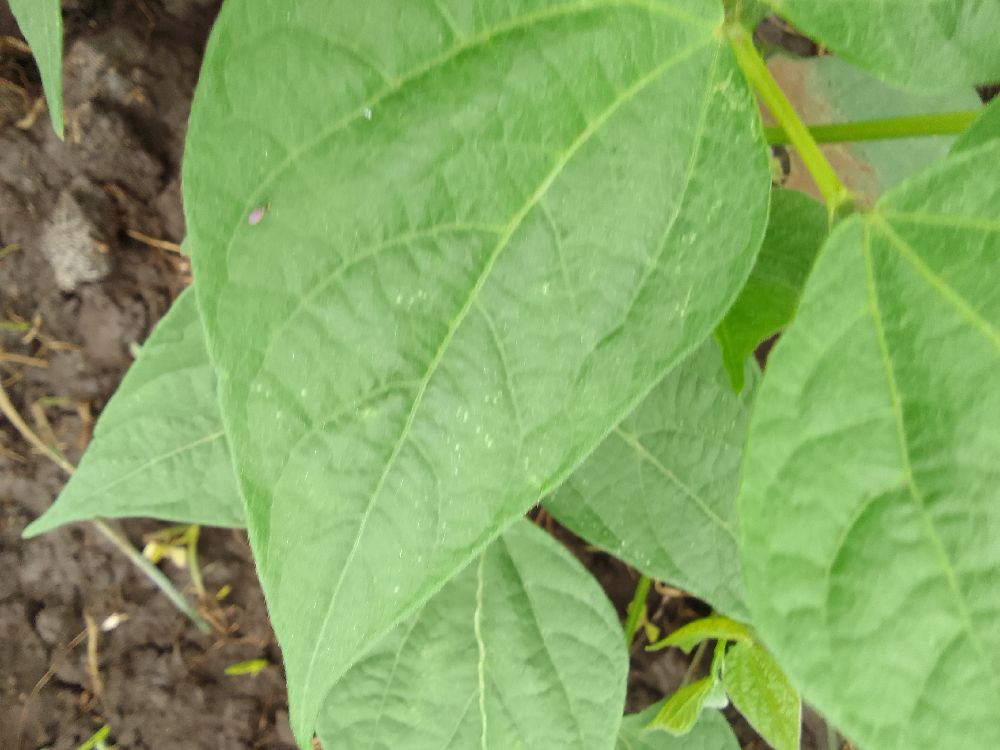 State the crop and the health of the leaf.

common bean, healthy
